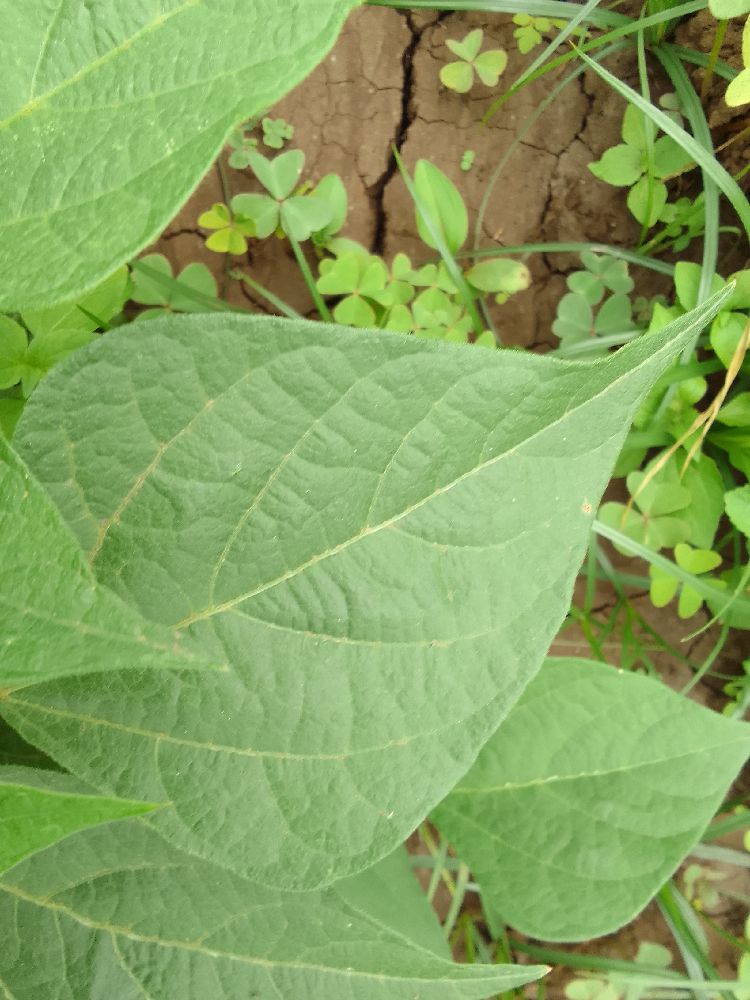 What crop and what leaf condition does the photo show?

common bean, healthy
